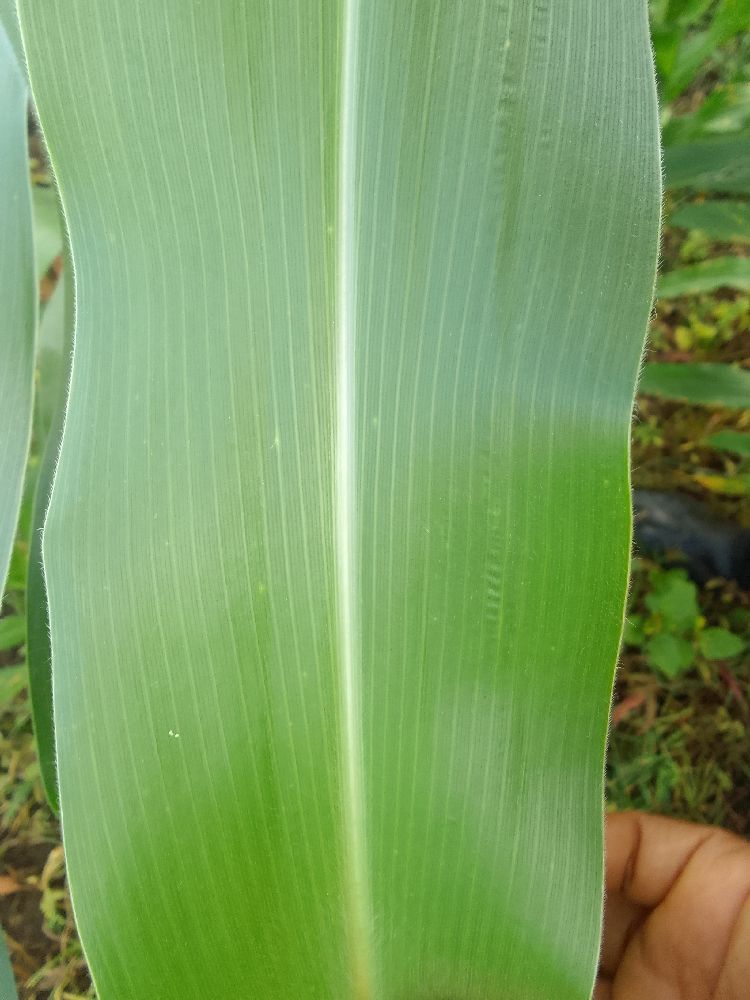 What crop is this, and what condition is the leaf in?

maize, healthy
